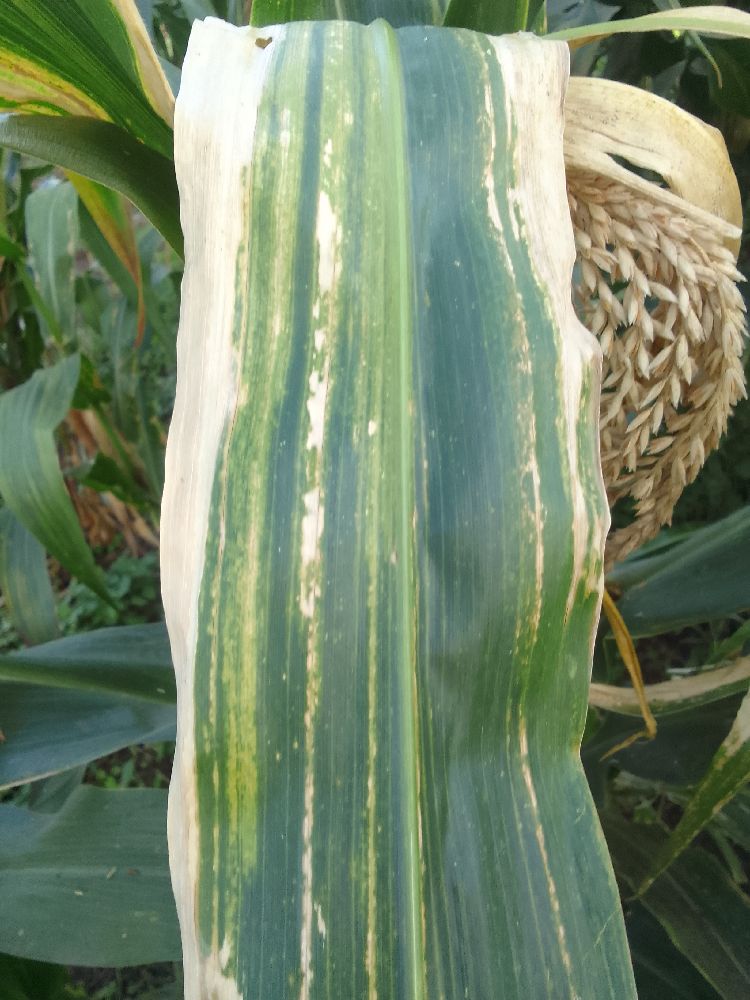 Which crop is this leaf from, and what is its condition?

maize, maize lethal necrosis
